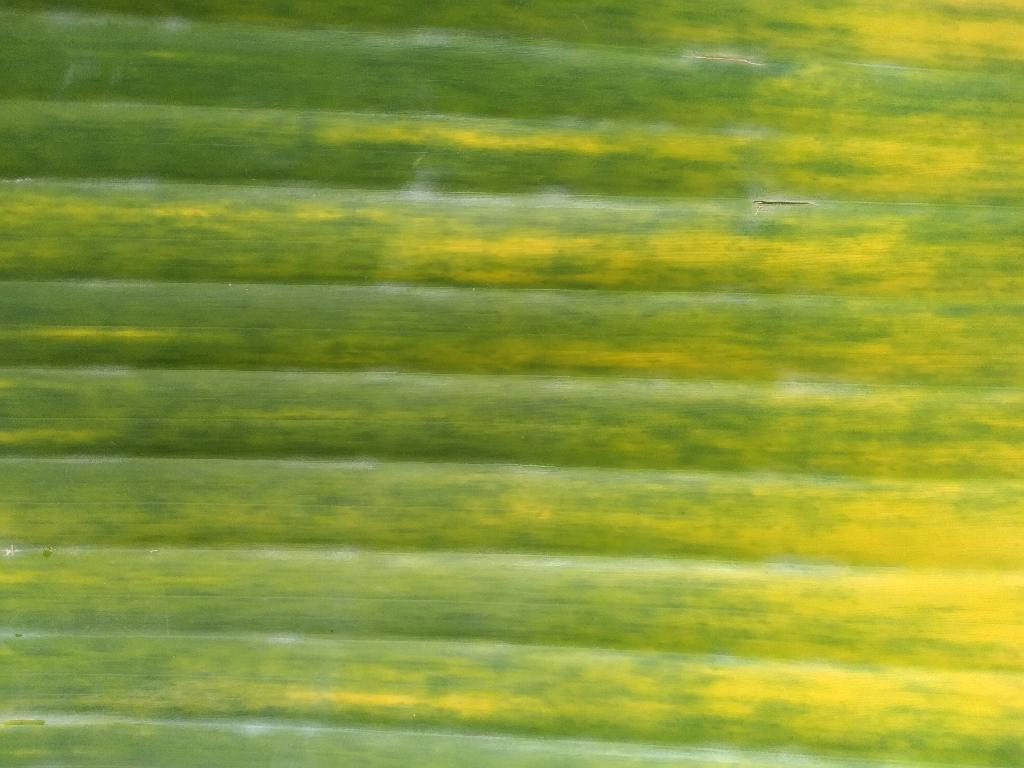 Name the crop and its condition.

banana, fusarium wilt race 1
